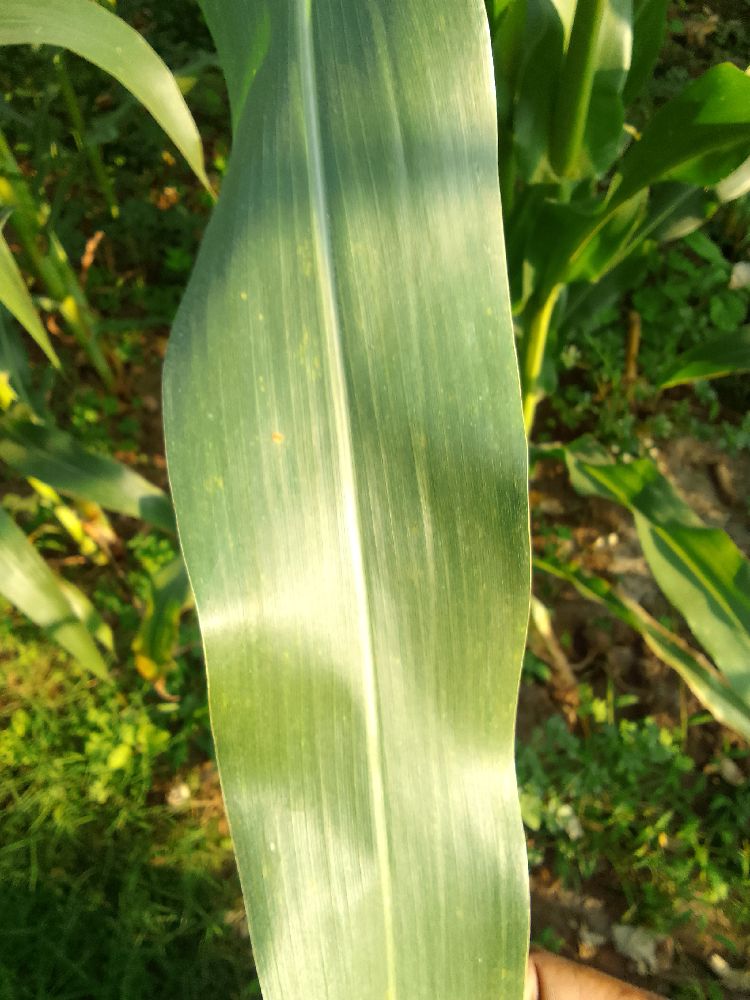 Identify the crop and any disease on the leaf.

maize, healthy
